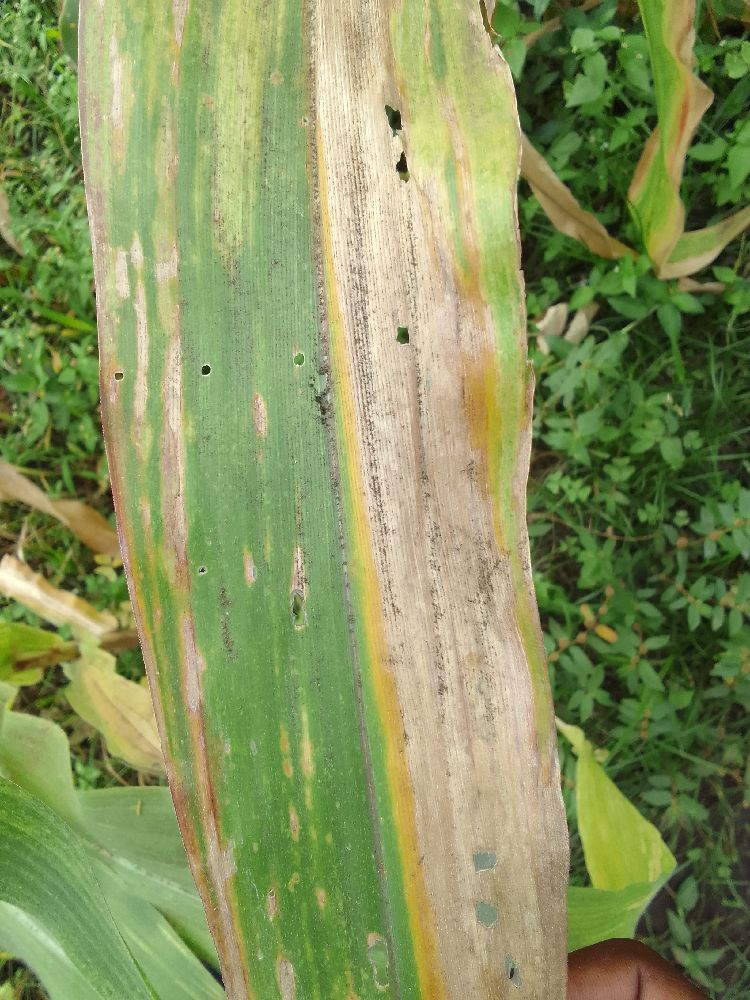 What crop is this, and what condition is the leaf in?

maize, maize lethal necrosis
